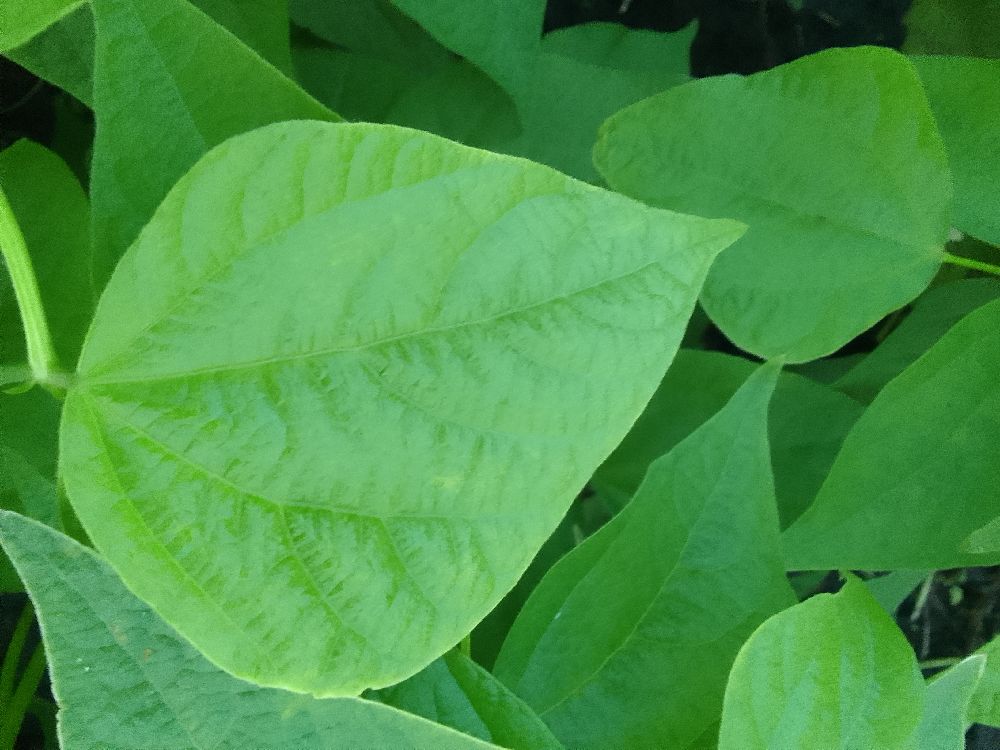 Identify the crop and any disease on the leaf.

common bean, healthy
